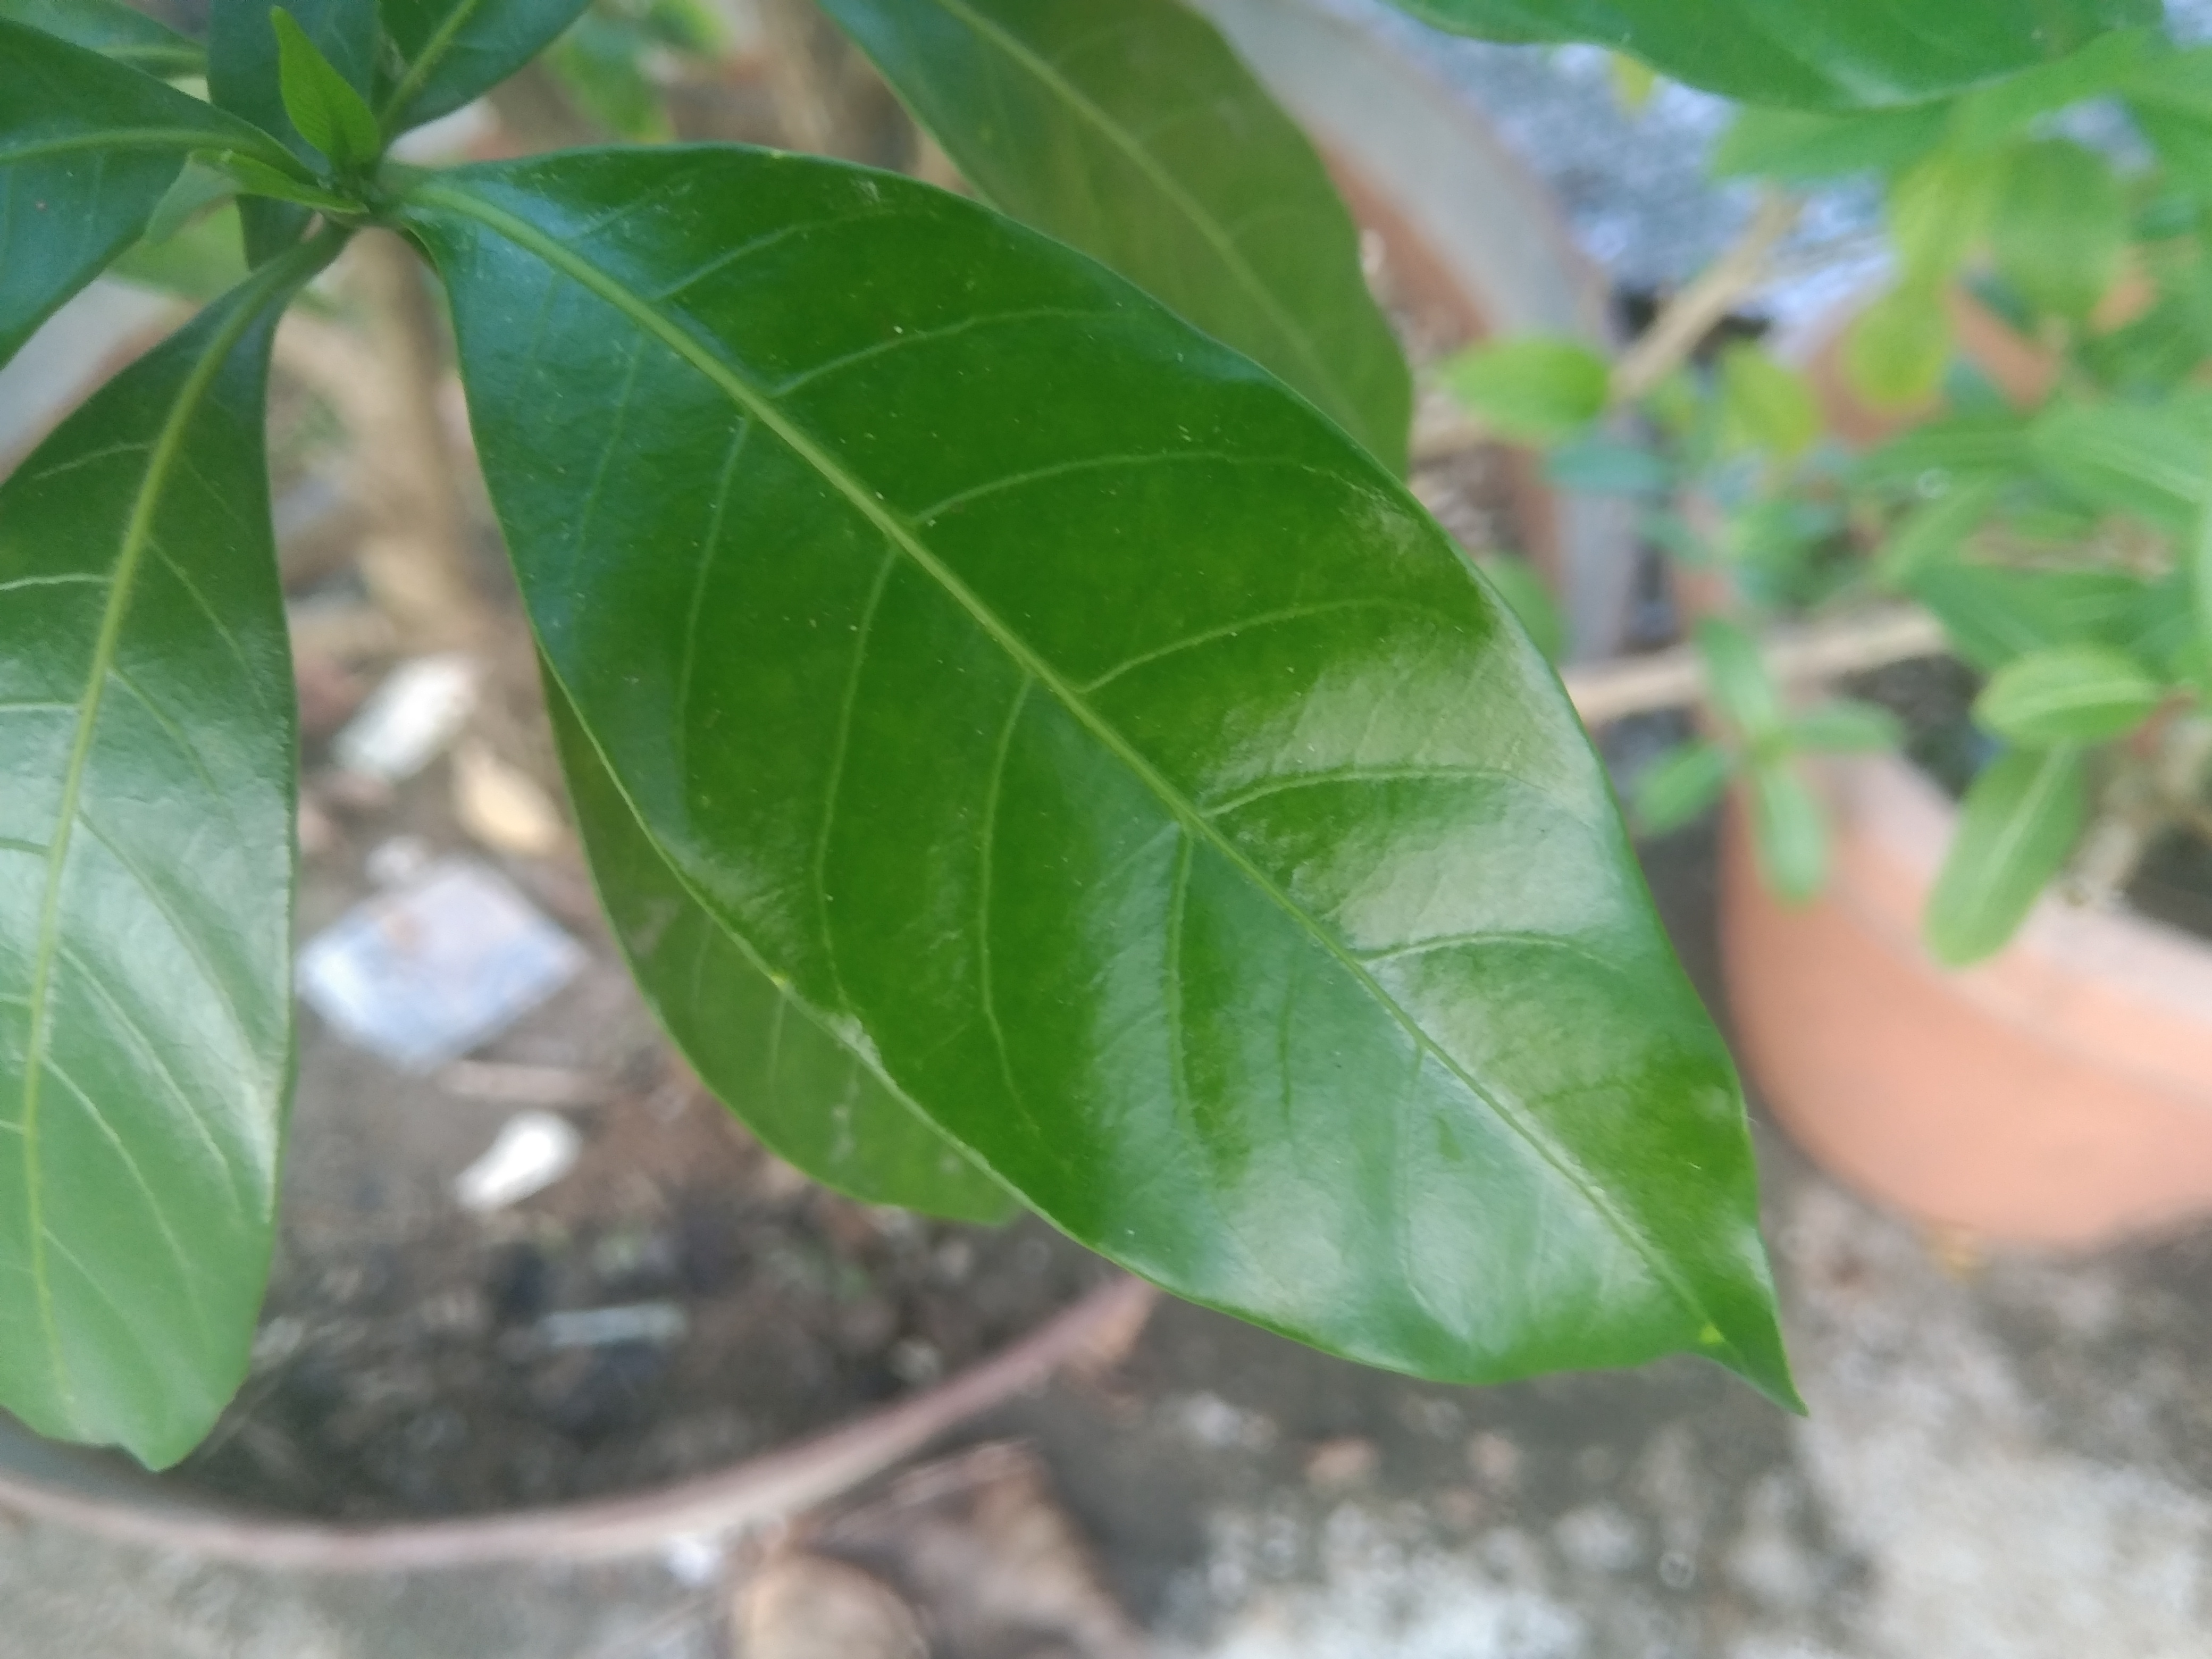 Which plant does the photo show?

togor
